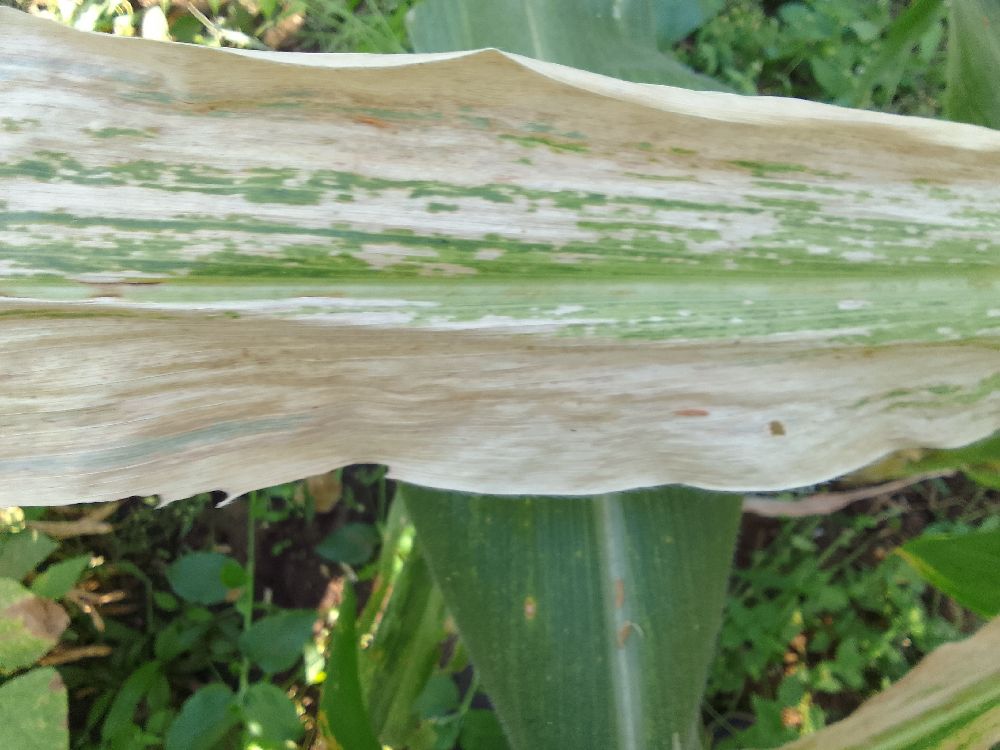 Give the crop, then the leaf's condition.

maize, maize lethal necrosis
